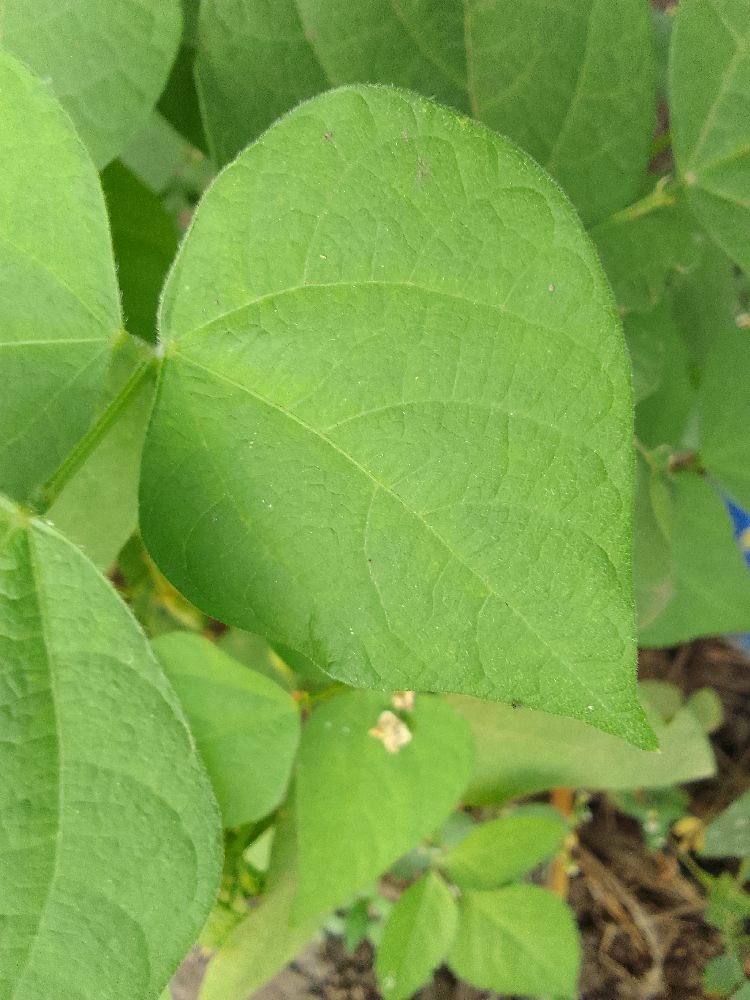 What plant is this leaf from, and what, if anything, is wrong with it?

common bean, healthy
